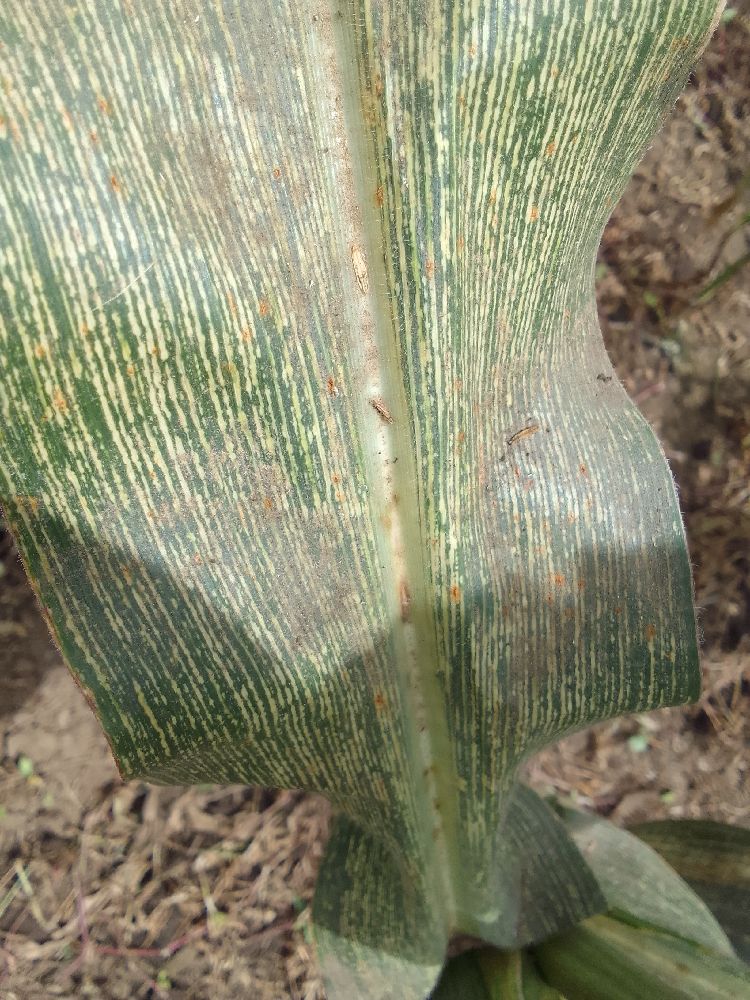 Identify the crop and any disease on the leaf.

maize, maize streak virus
